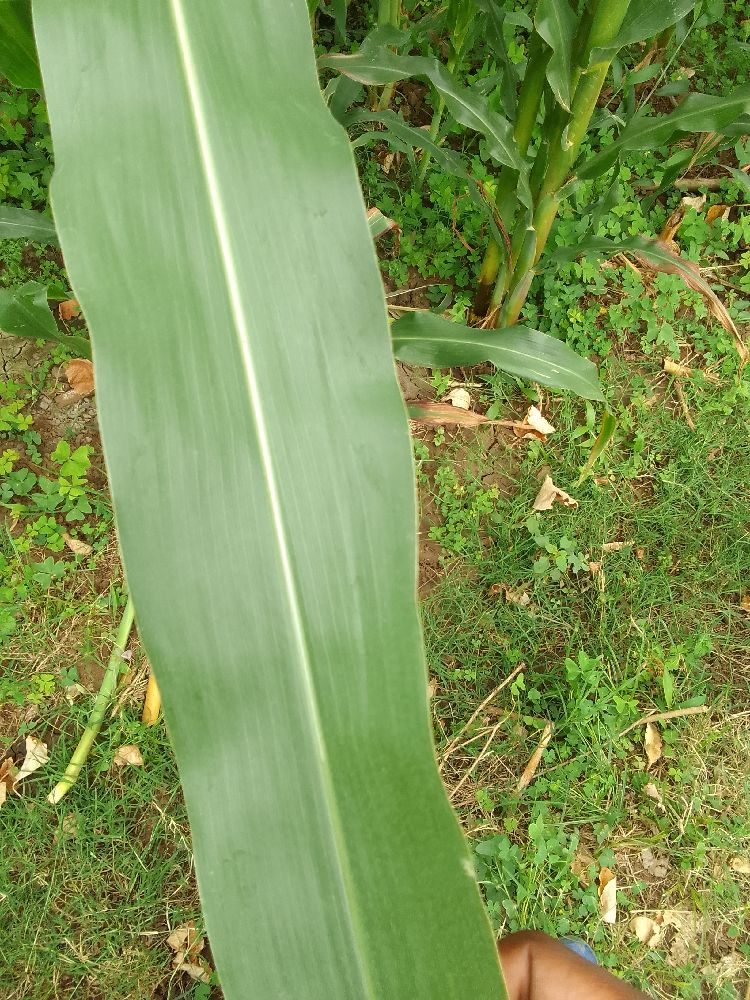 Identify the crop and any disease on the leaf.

maize, healthy
